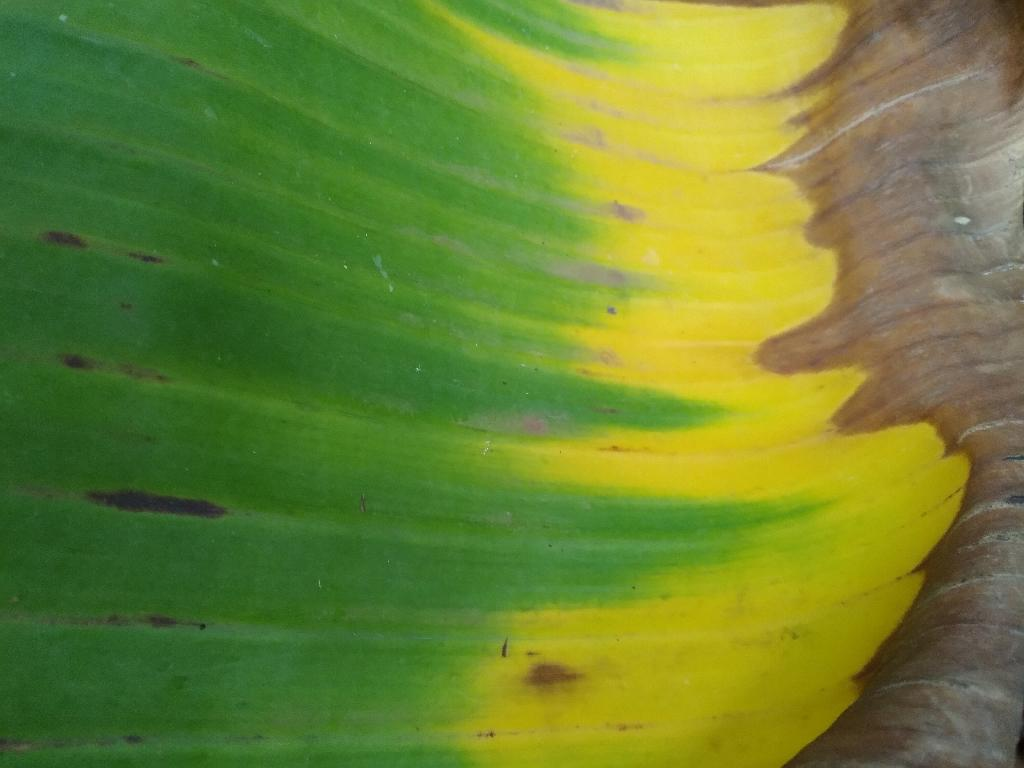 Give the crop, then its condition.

banana, fusarium wilt race 1
